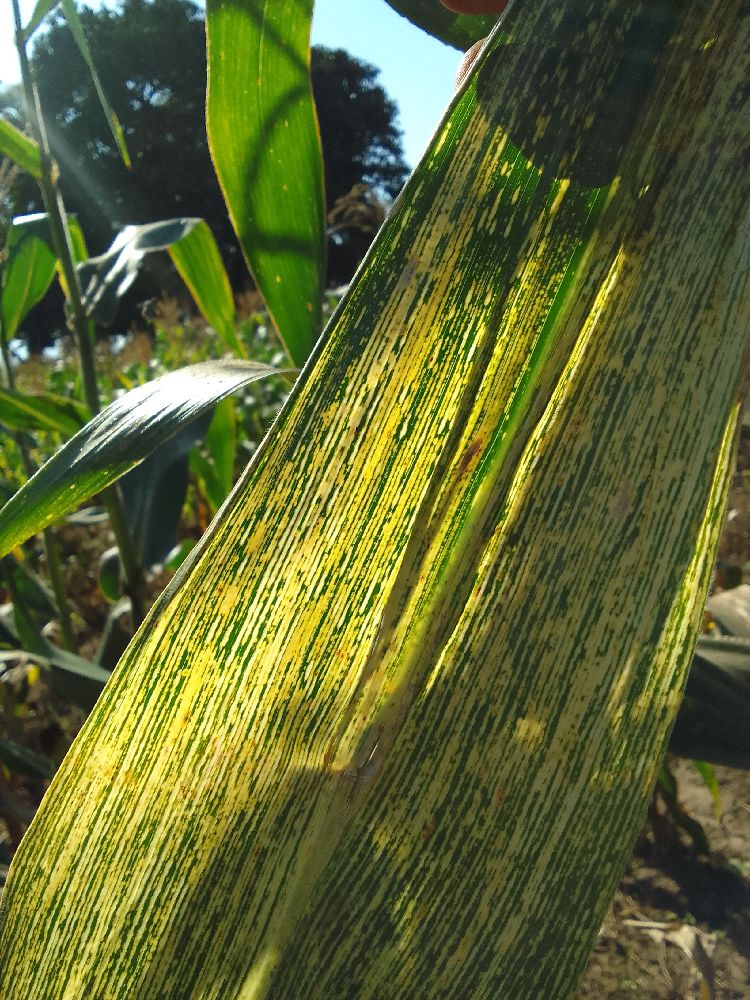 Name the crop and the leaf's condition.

maize, maize streak virus
